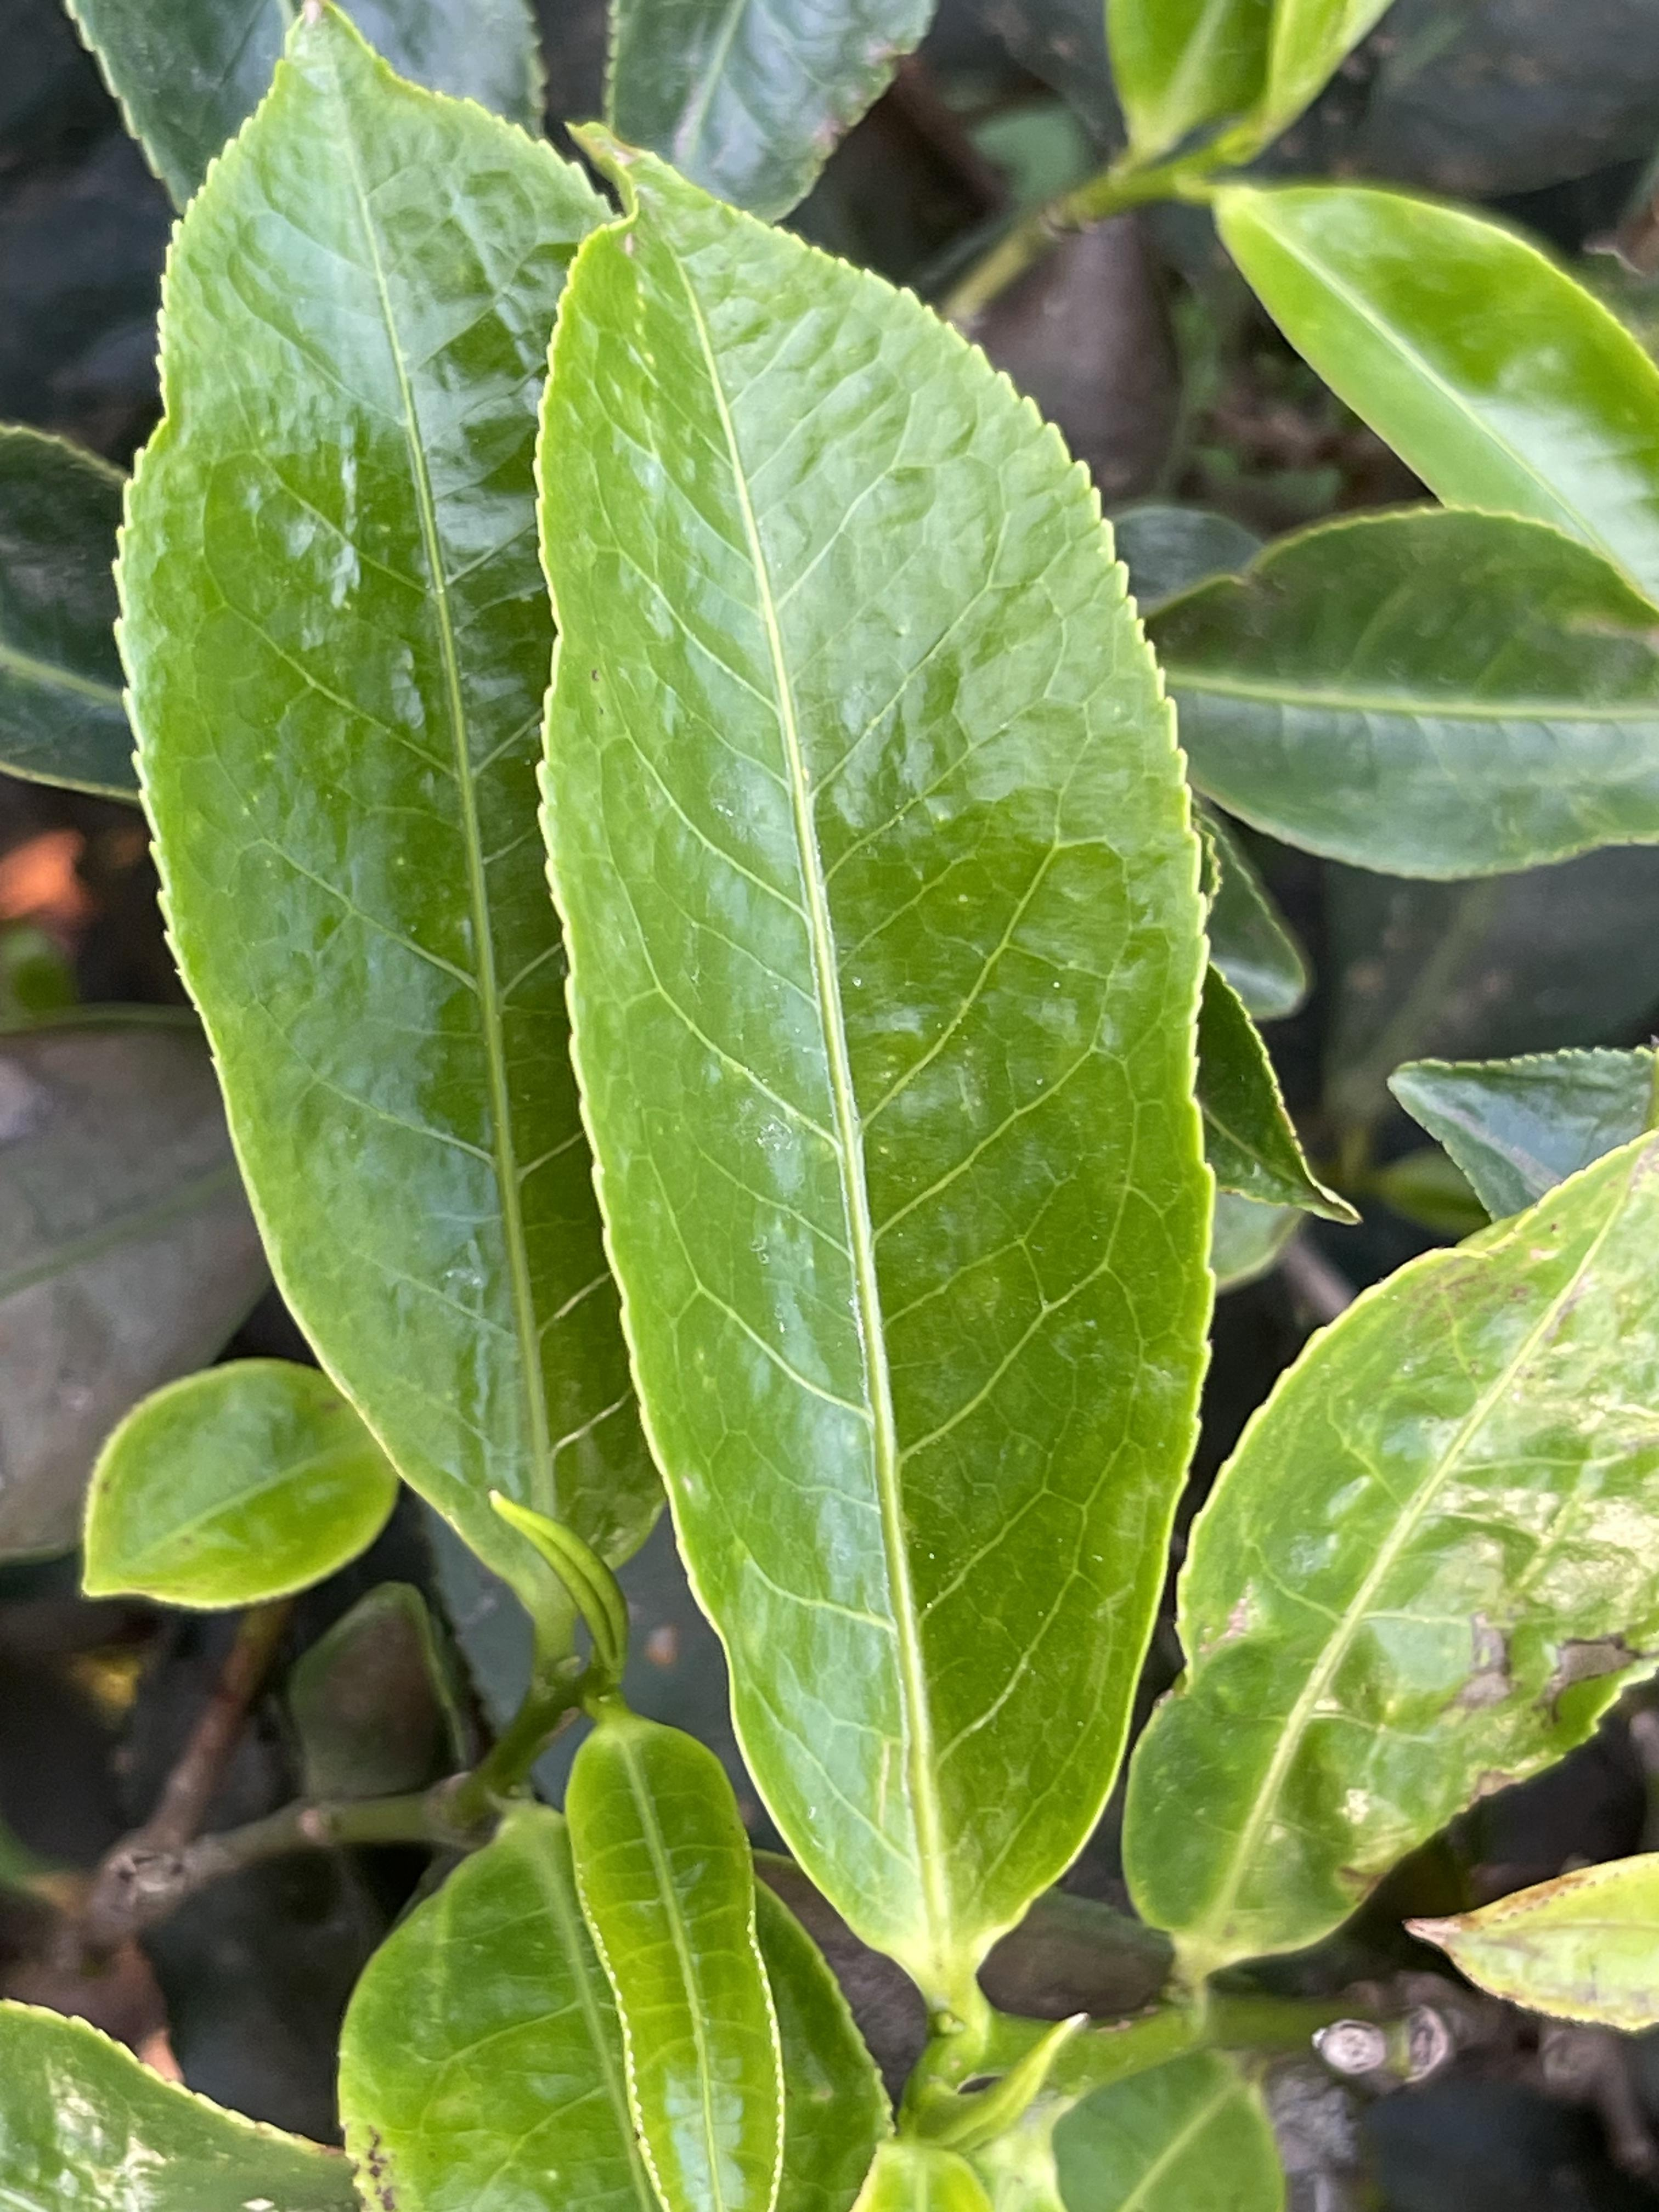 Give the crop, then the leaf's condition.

tea, healthy leaf
